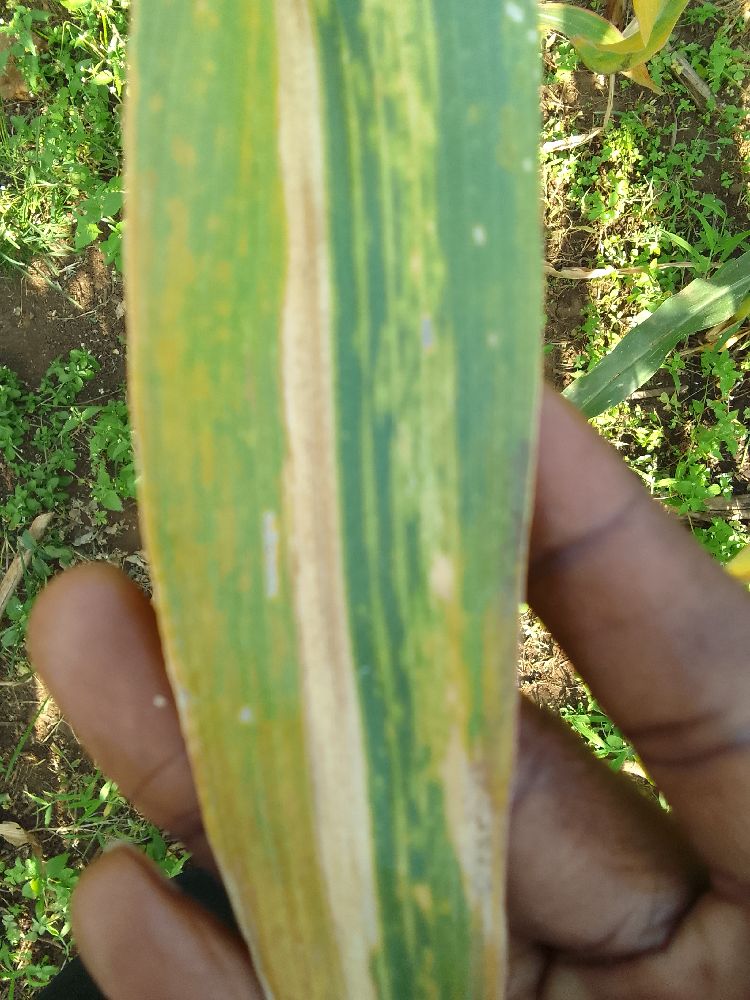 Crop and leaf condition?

maize, maize lethal necrosis
